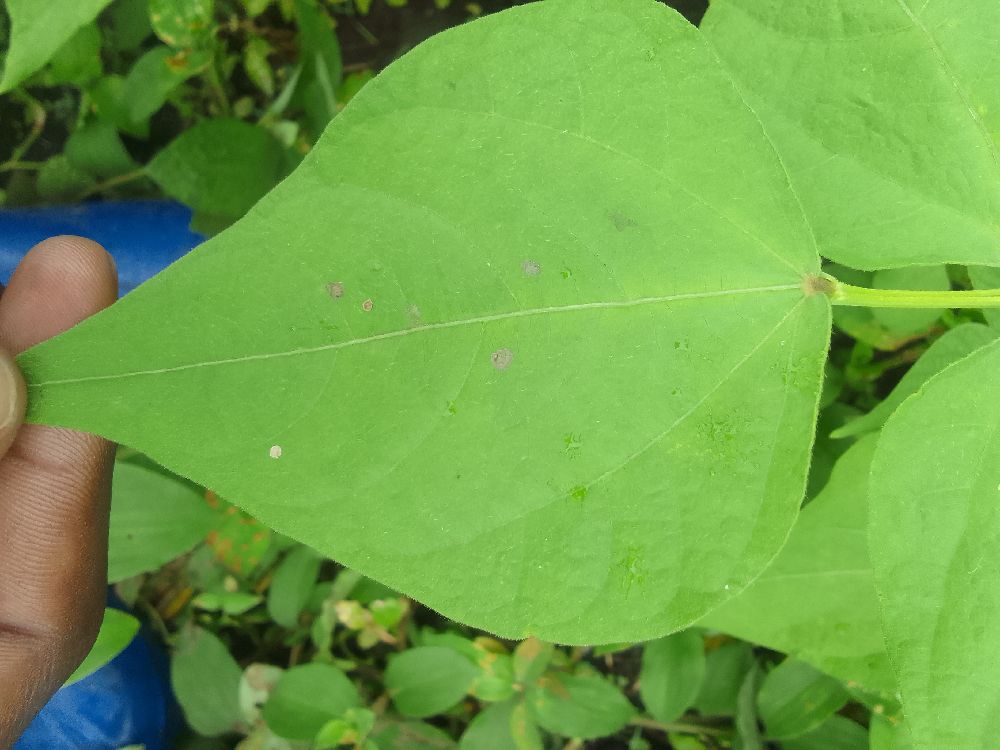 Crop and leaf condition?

common bean, healthy
